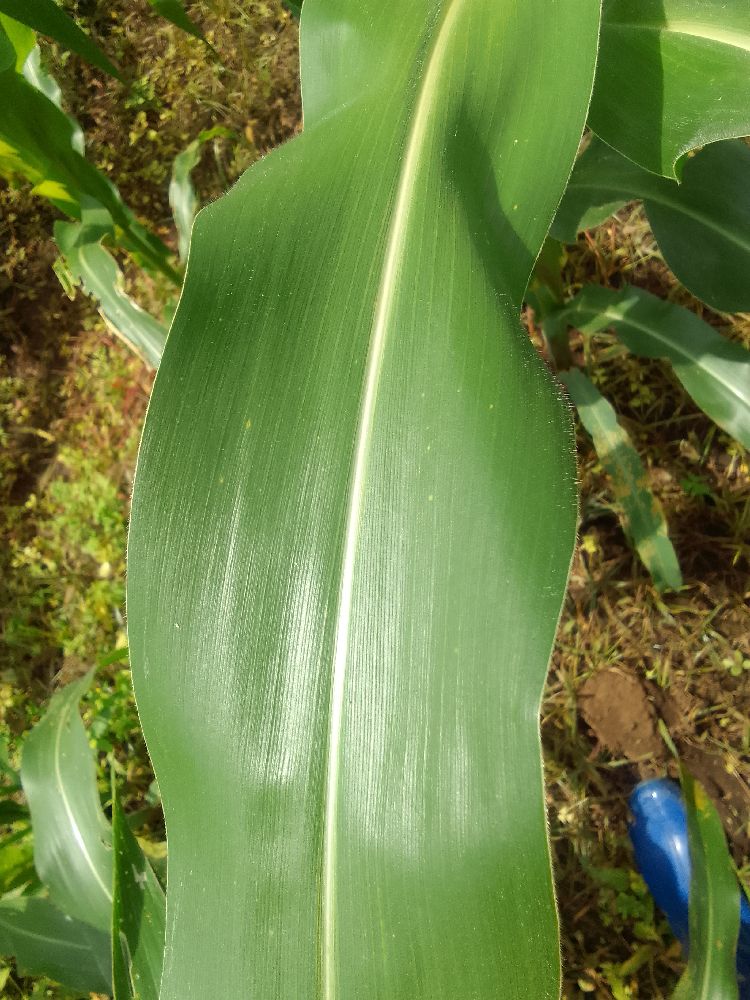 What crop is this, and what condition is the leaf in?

maize, healthy
